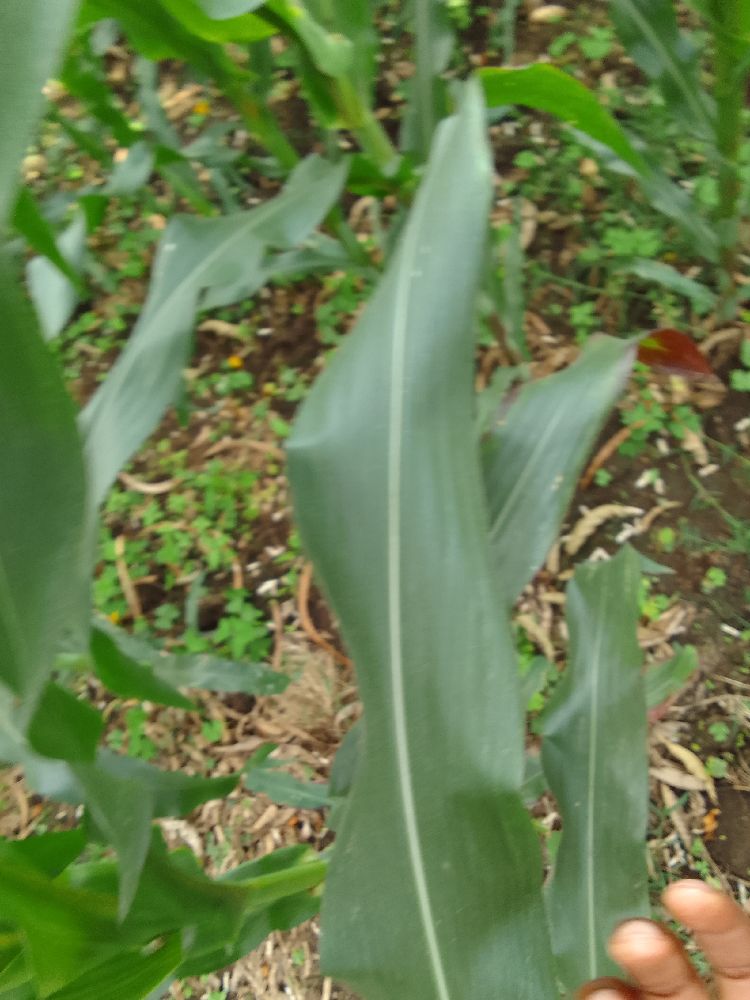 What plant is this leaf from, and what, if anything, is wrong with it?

maize, healthy
